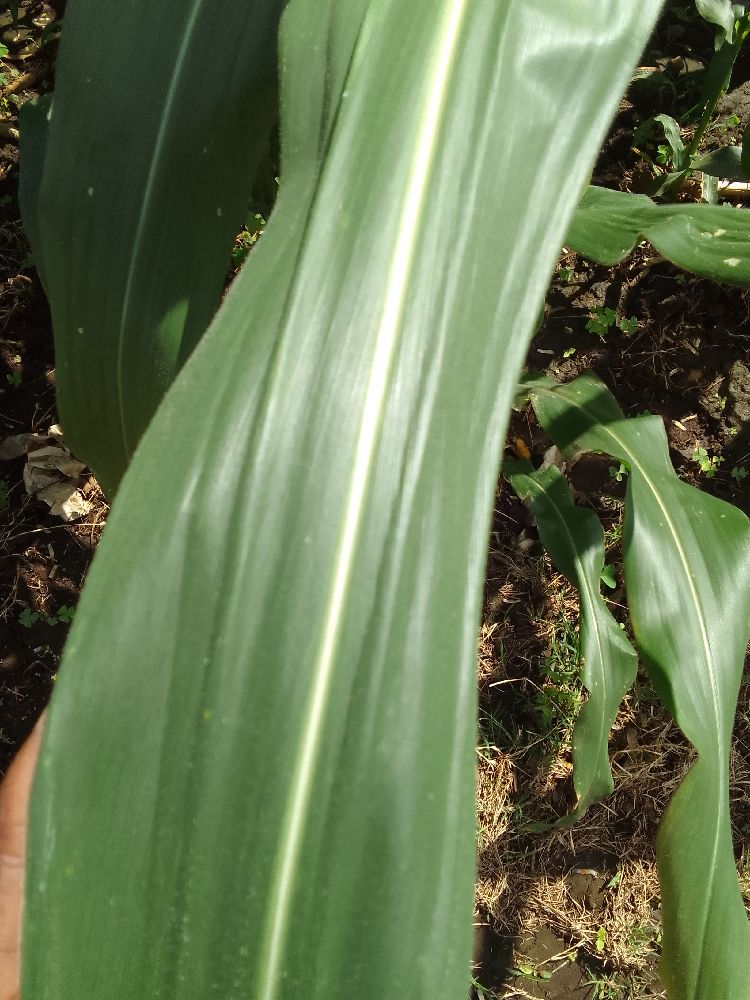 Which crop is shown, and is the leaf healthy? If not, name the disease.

maize, healthy
